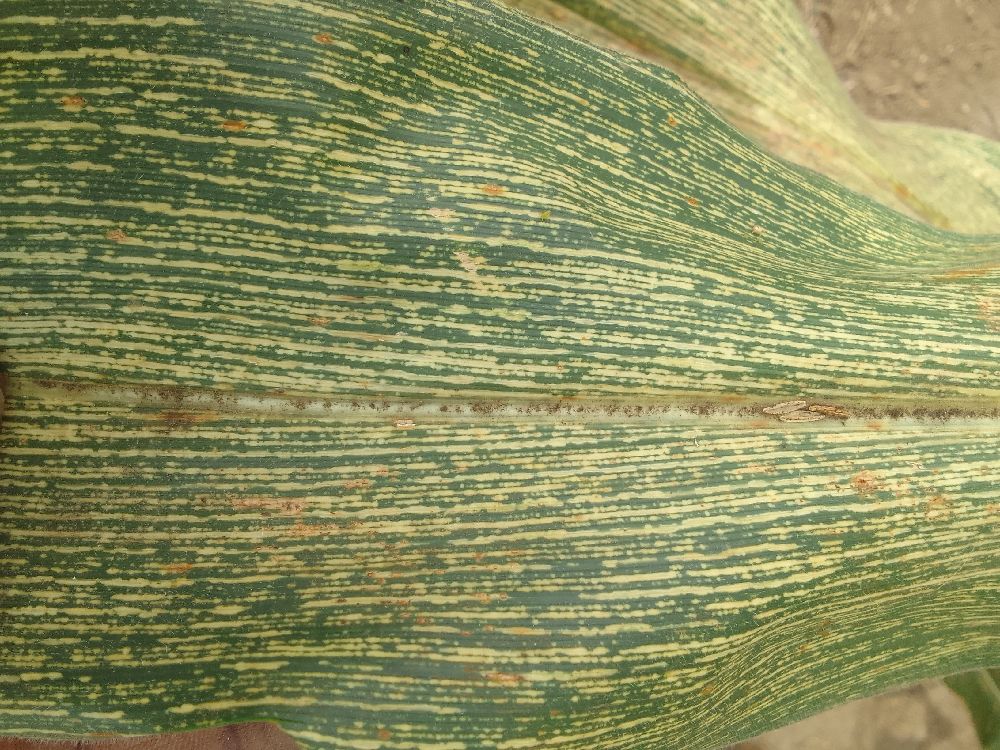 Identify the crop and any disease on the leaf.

maize, maize streak virus
